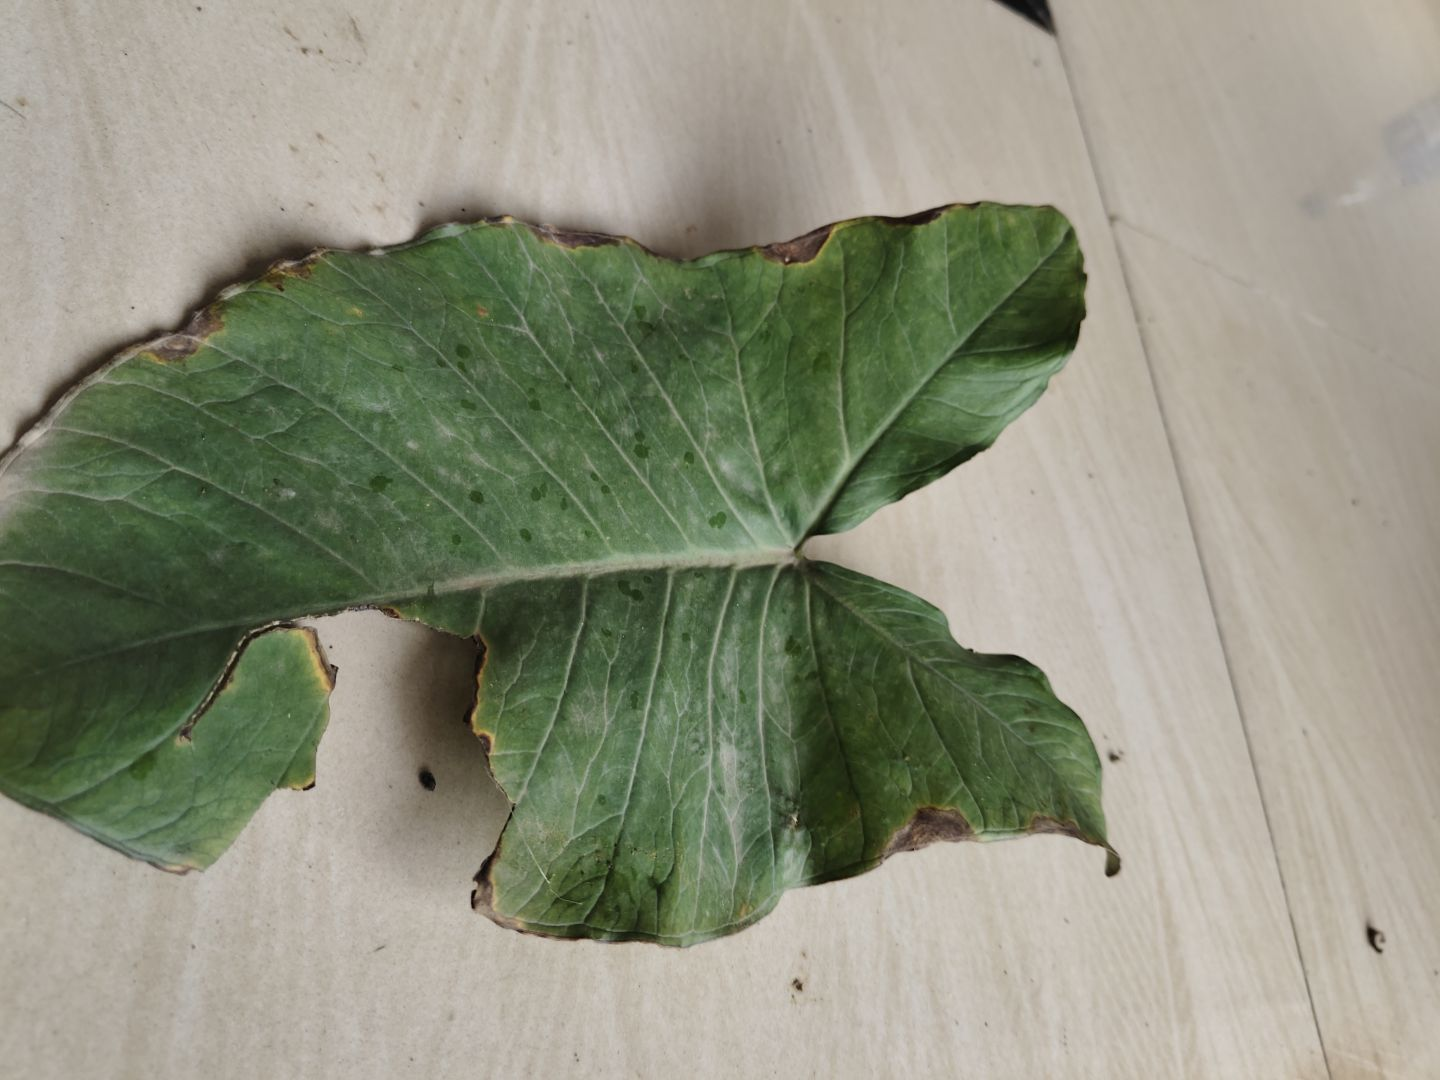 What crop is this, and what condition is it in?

taro, leaf blight
